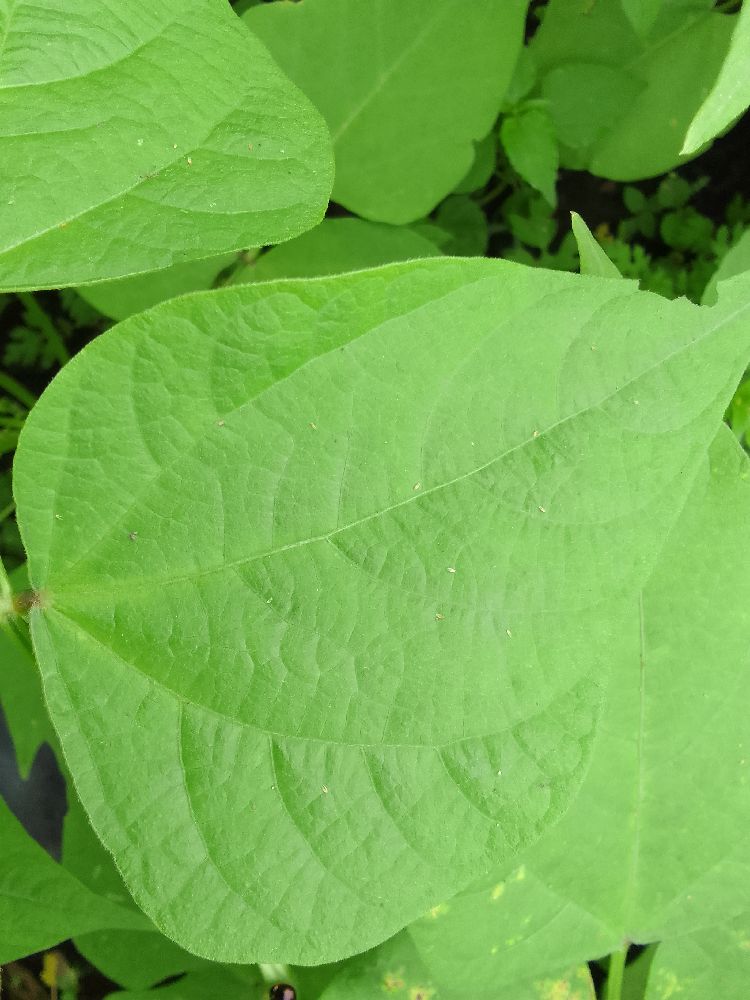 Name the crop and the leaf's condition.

common bean, healthy
